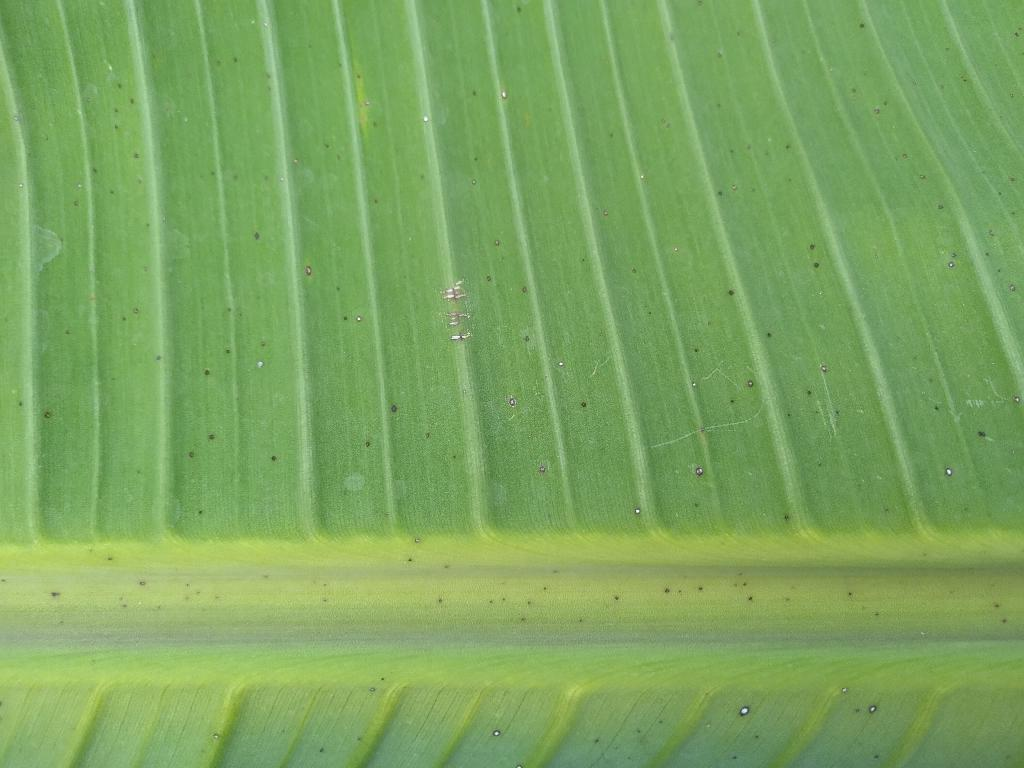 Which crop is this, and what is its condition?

banana, healthy
